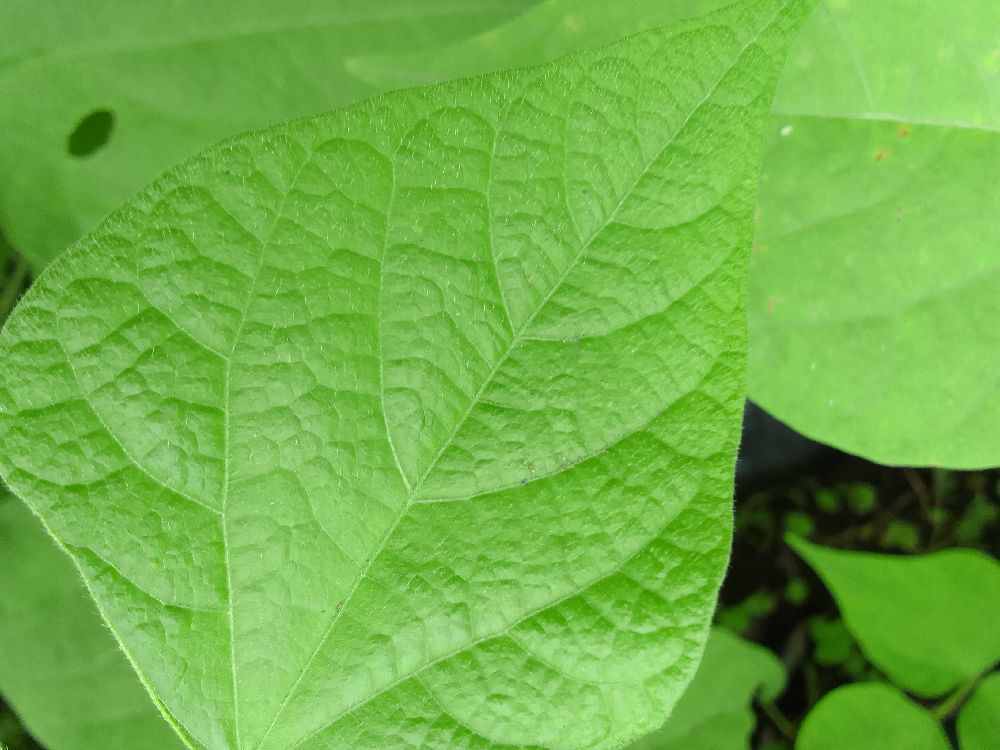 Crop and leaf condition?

common bean, healthy
